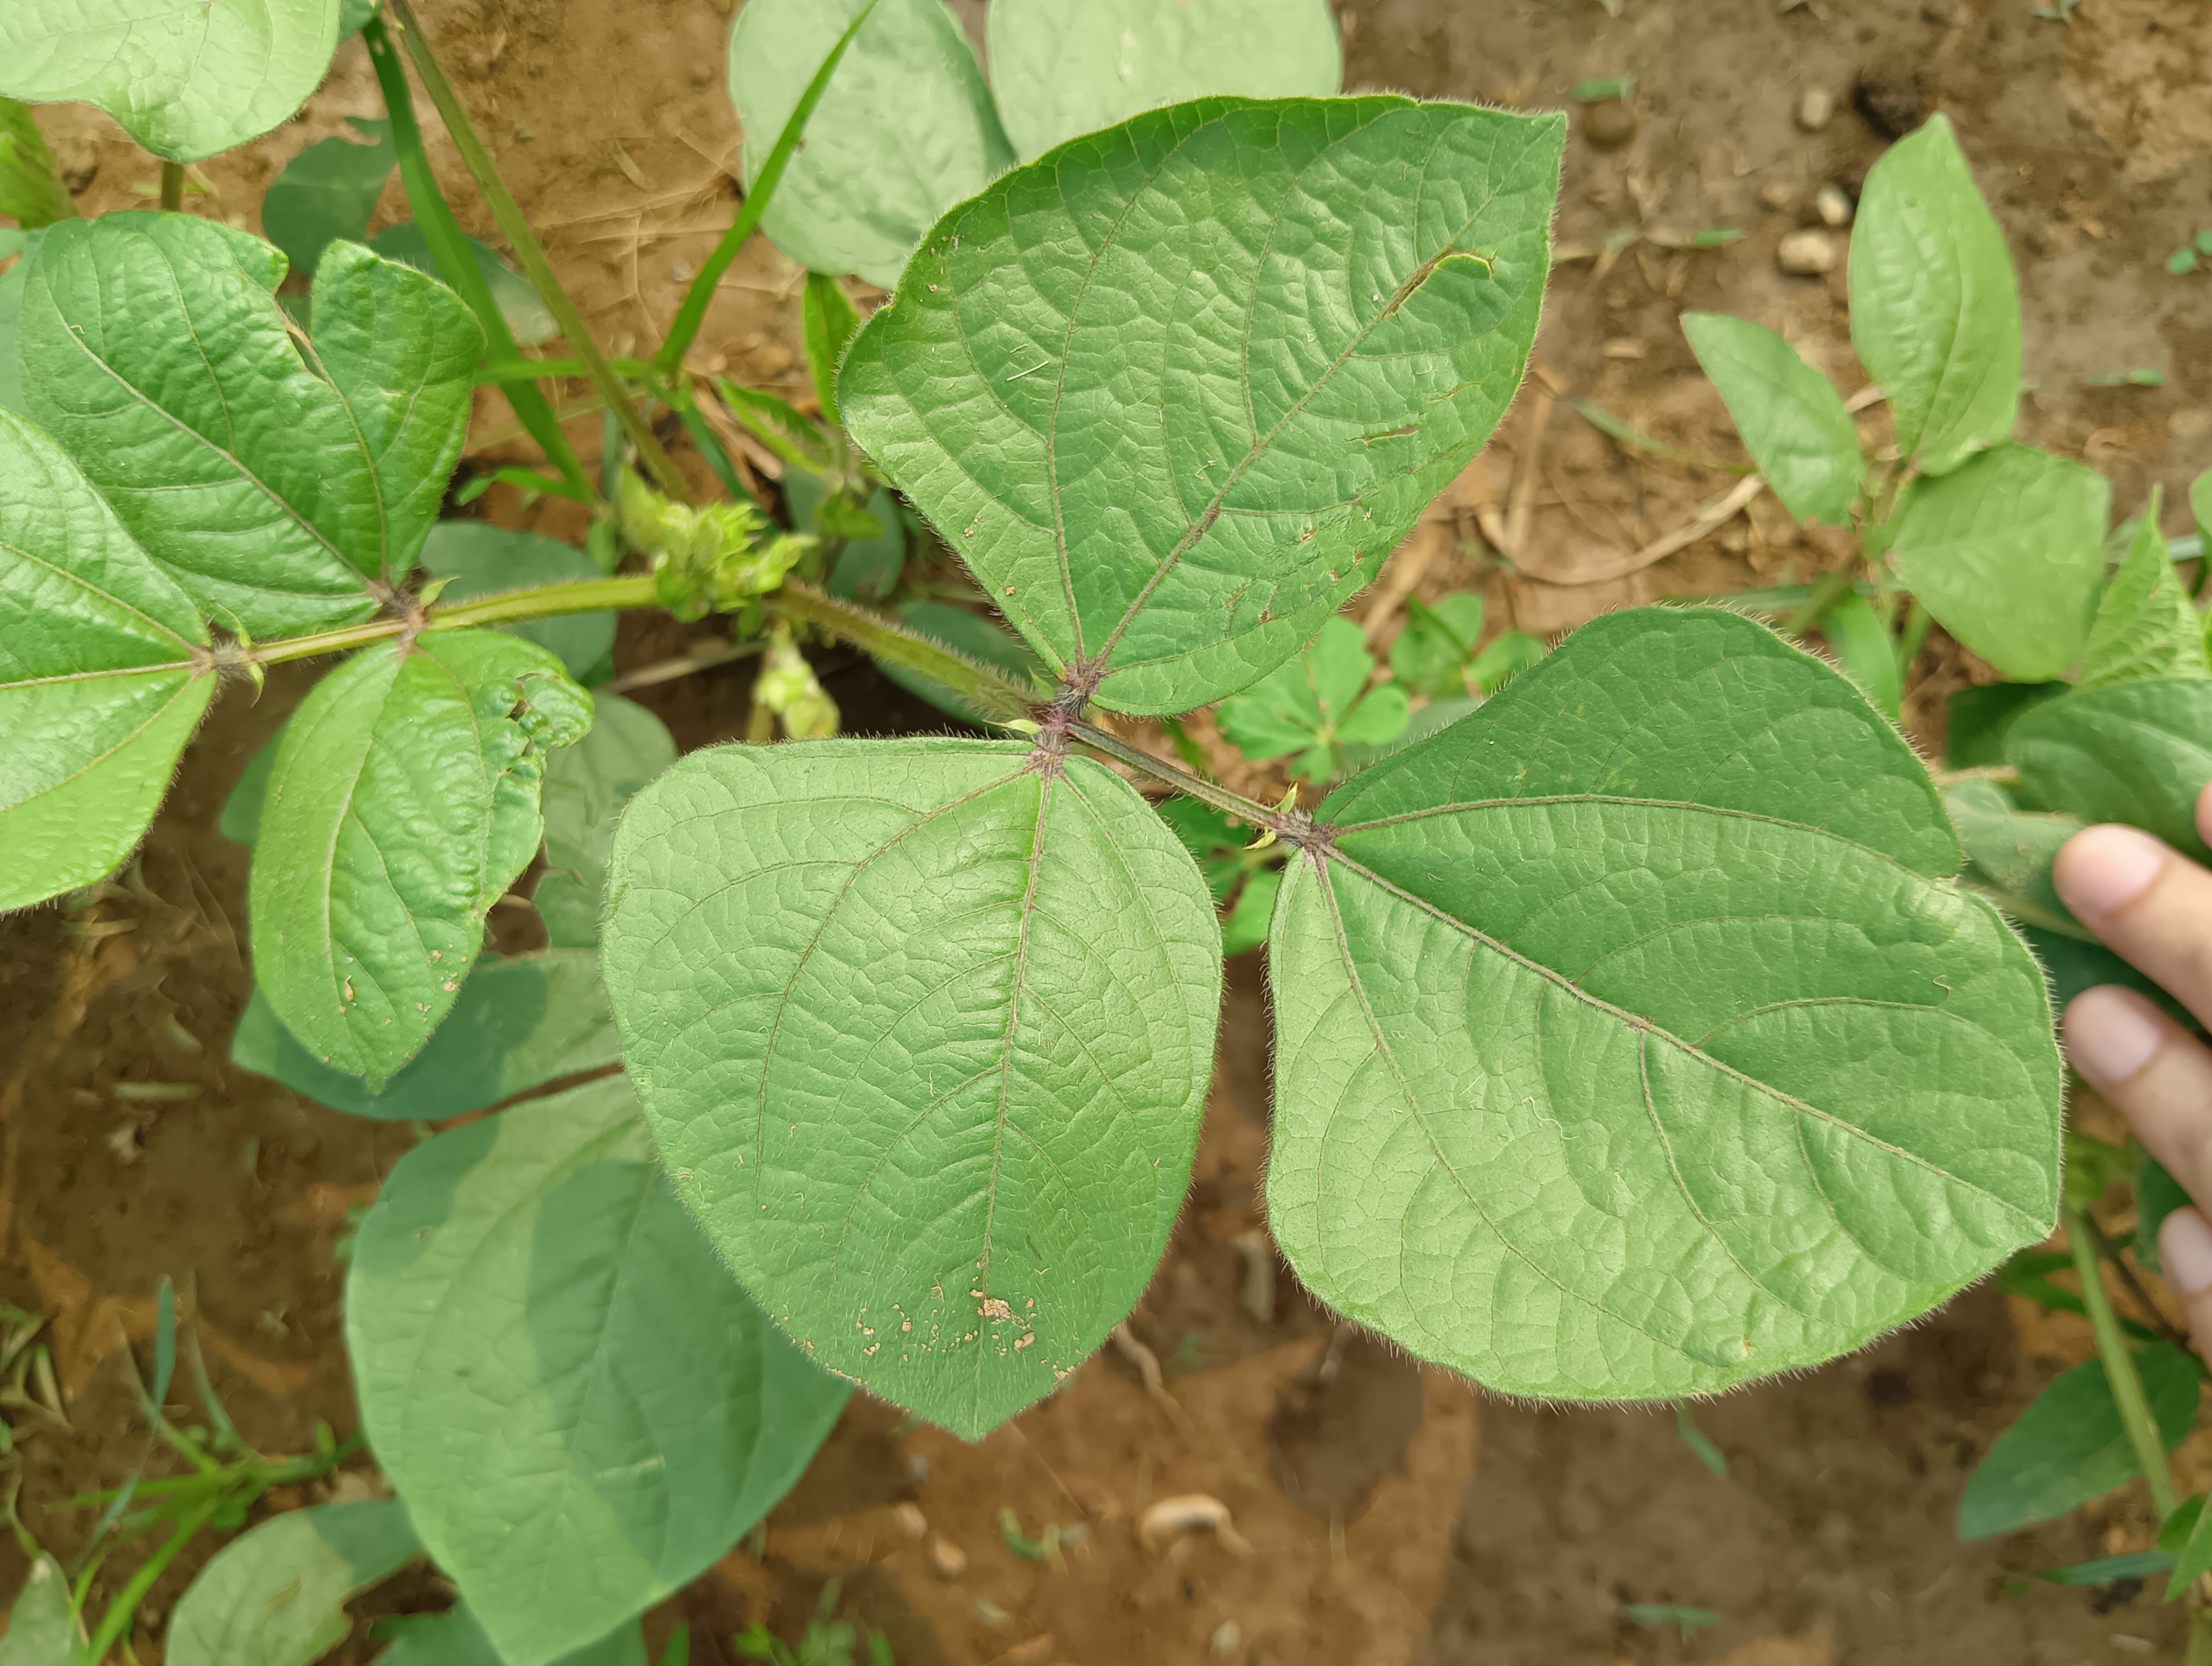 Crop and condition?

mungbean, healthy
